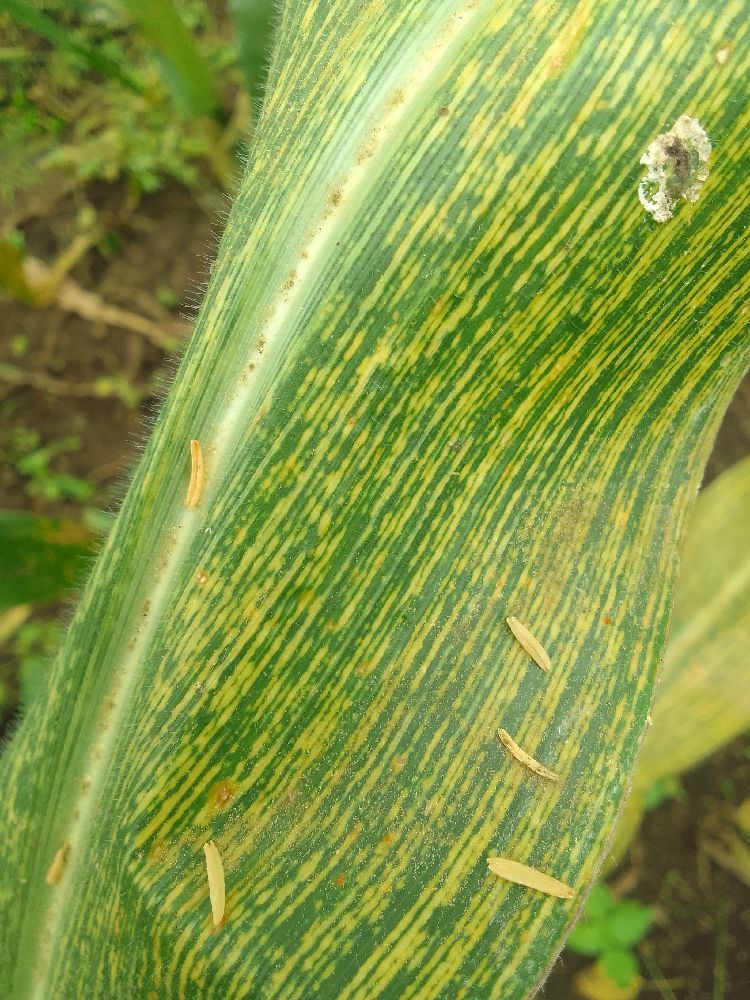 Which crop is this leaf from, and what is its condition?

maize, maize streak virus
